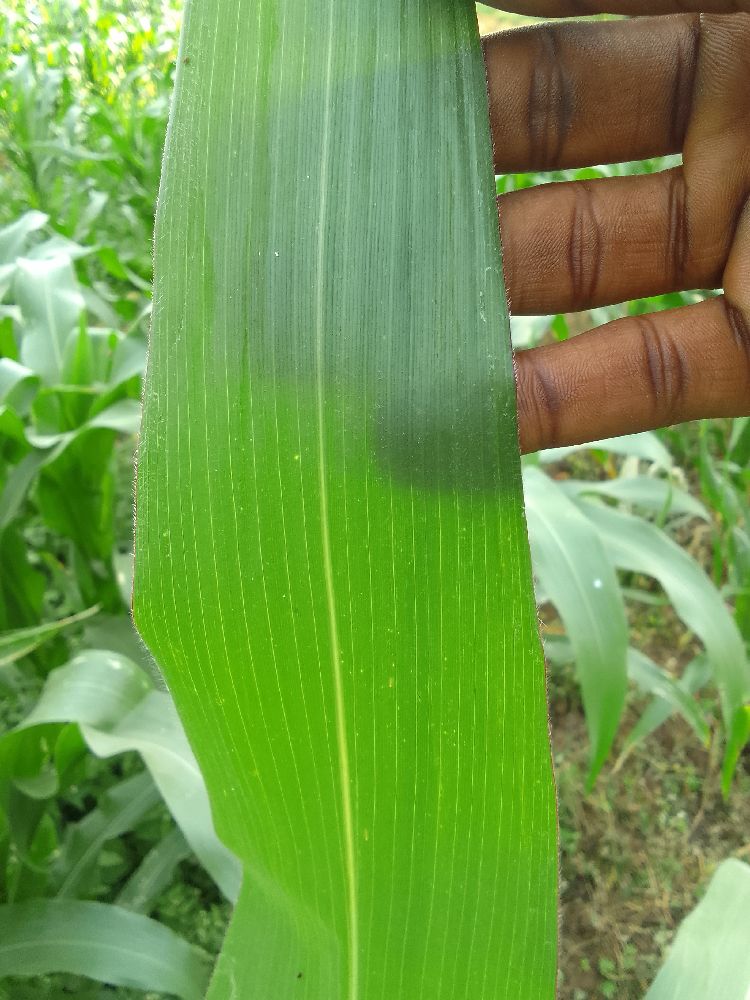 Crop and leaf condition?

maize, healthy
